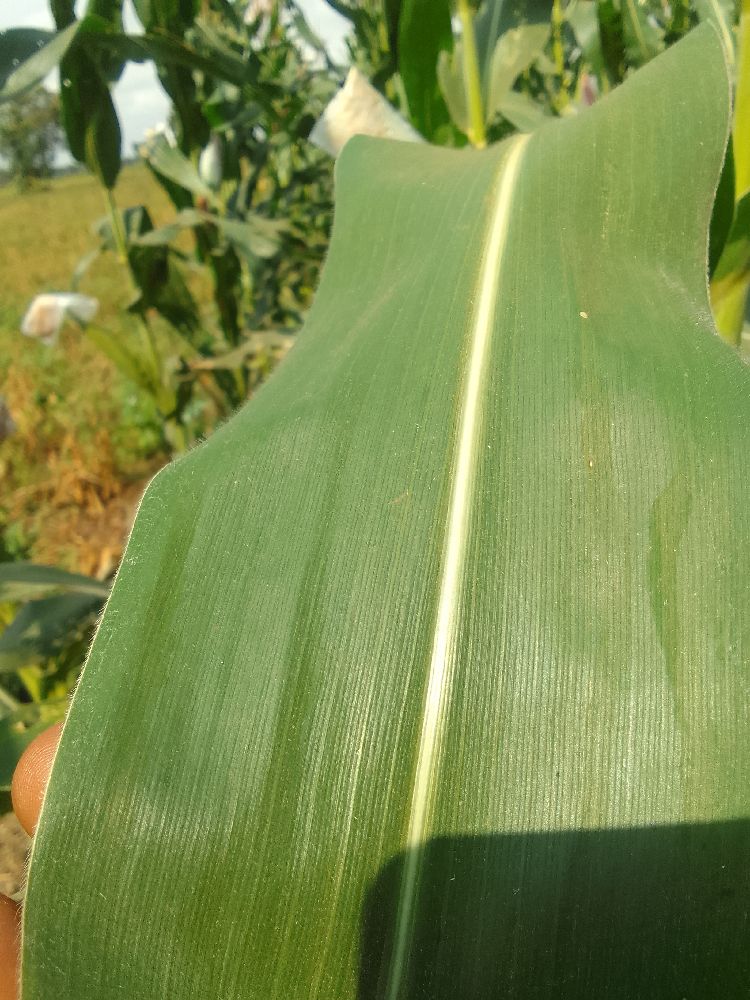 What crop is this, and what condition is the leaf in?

maize, healthy
